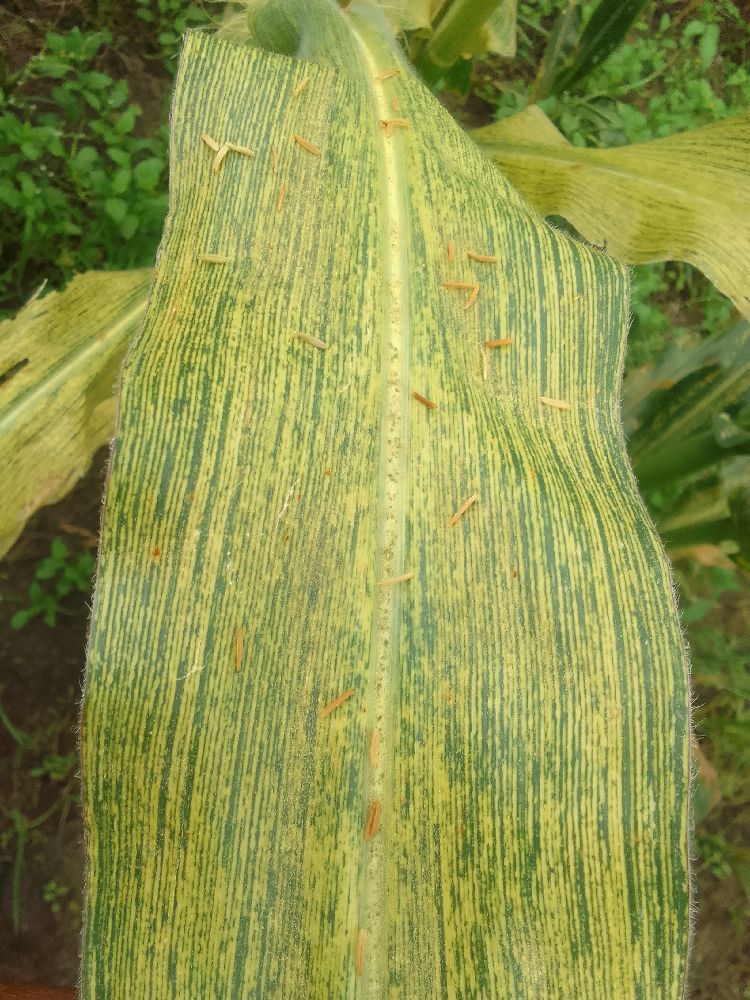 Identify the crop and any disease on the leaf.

maize, maize streak virus
